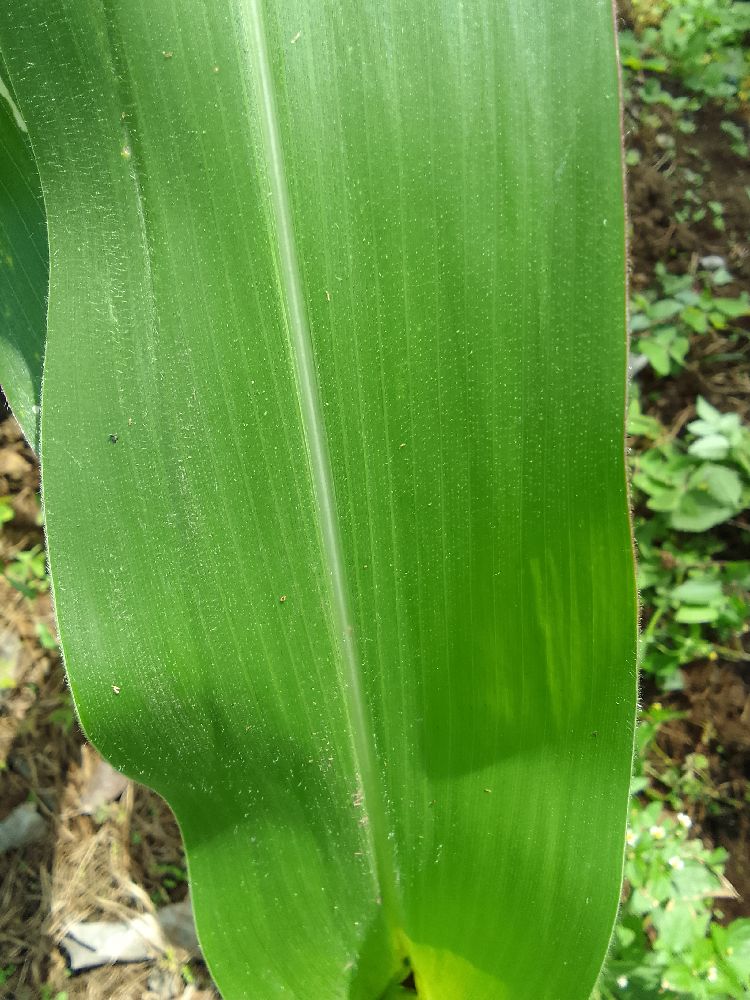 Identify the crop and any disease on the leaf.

maize, healthy
